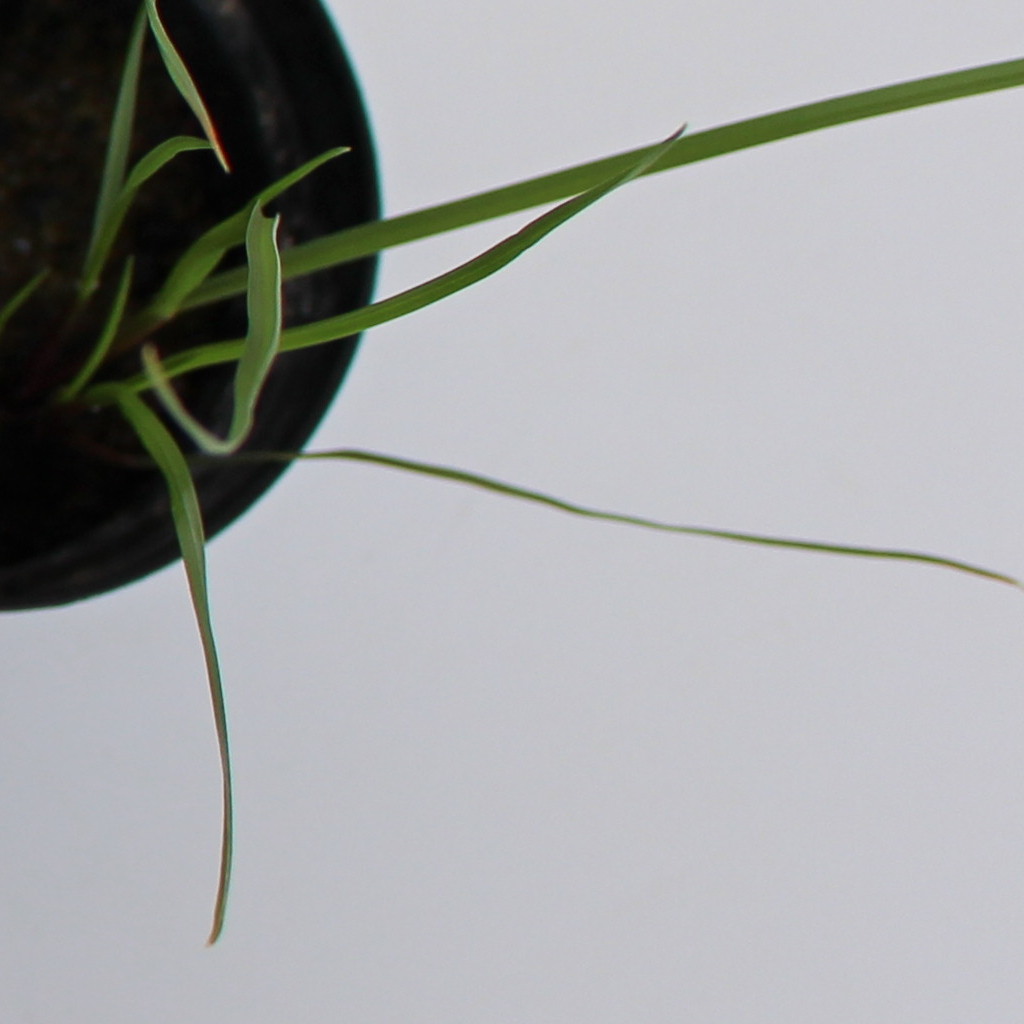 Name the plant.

Lolium multiflorum
